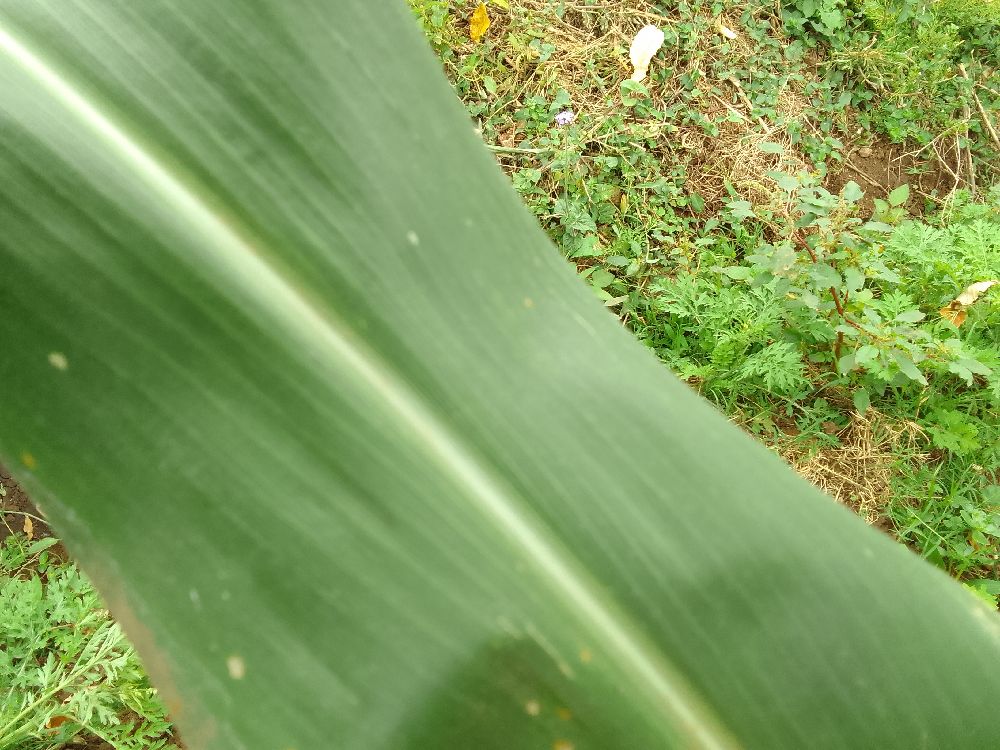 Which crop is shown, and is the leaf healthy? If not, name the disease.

maize, healthy
